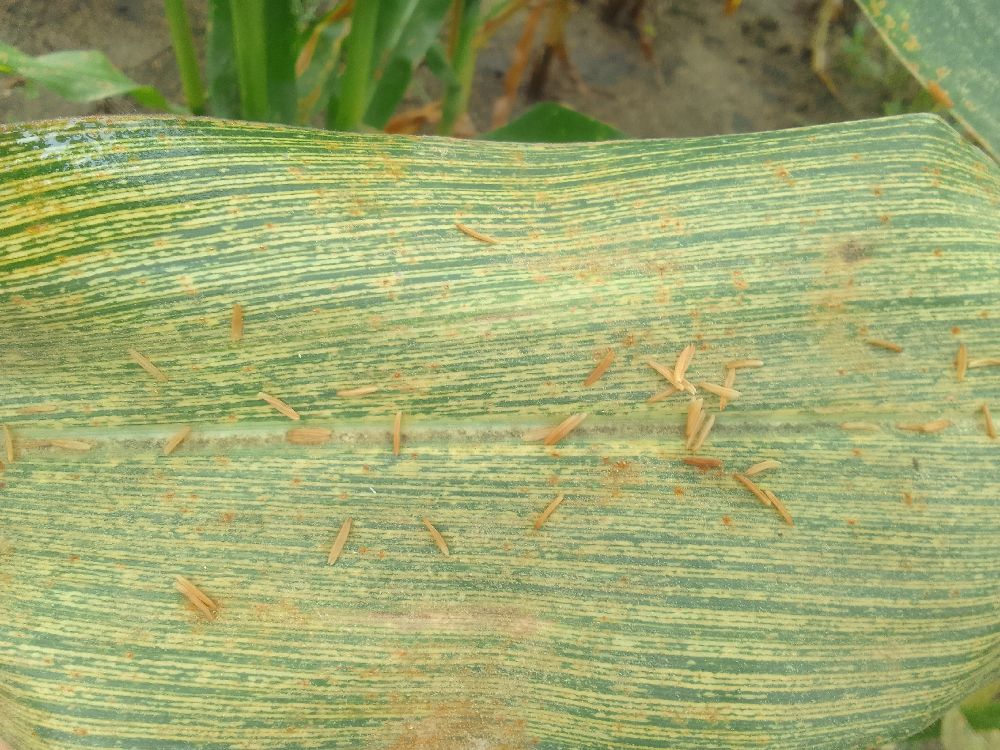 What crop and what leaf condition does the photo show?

maize, maize streak virus
